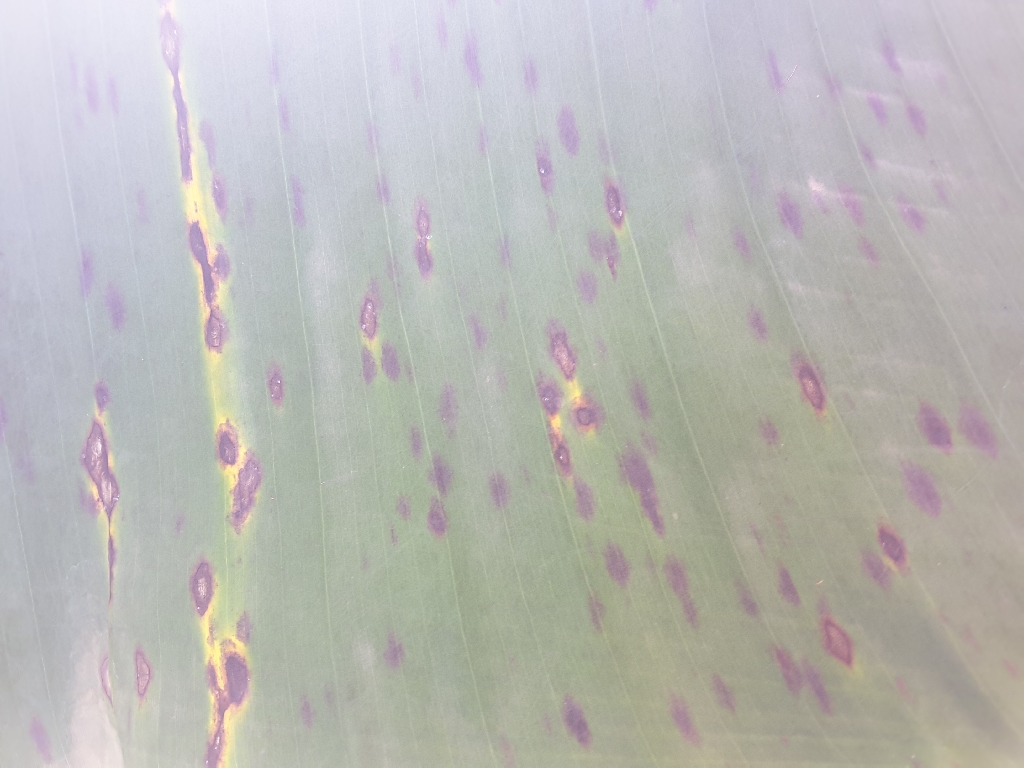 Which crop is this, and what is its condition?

banana, black sigatoka
